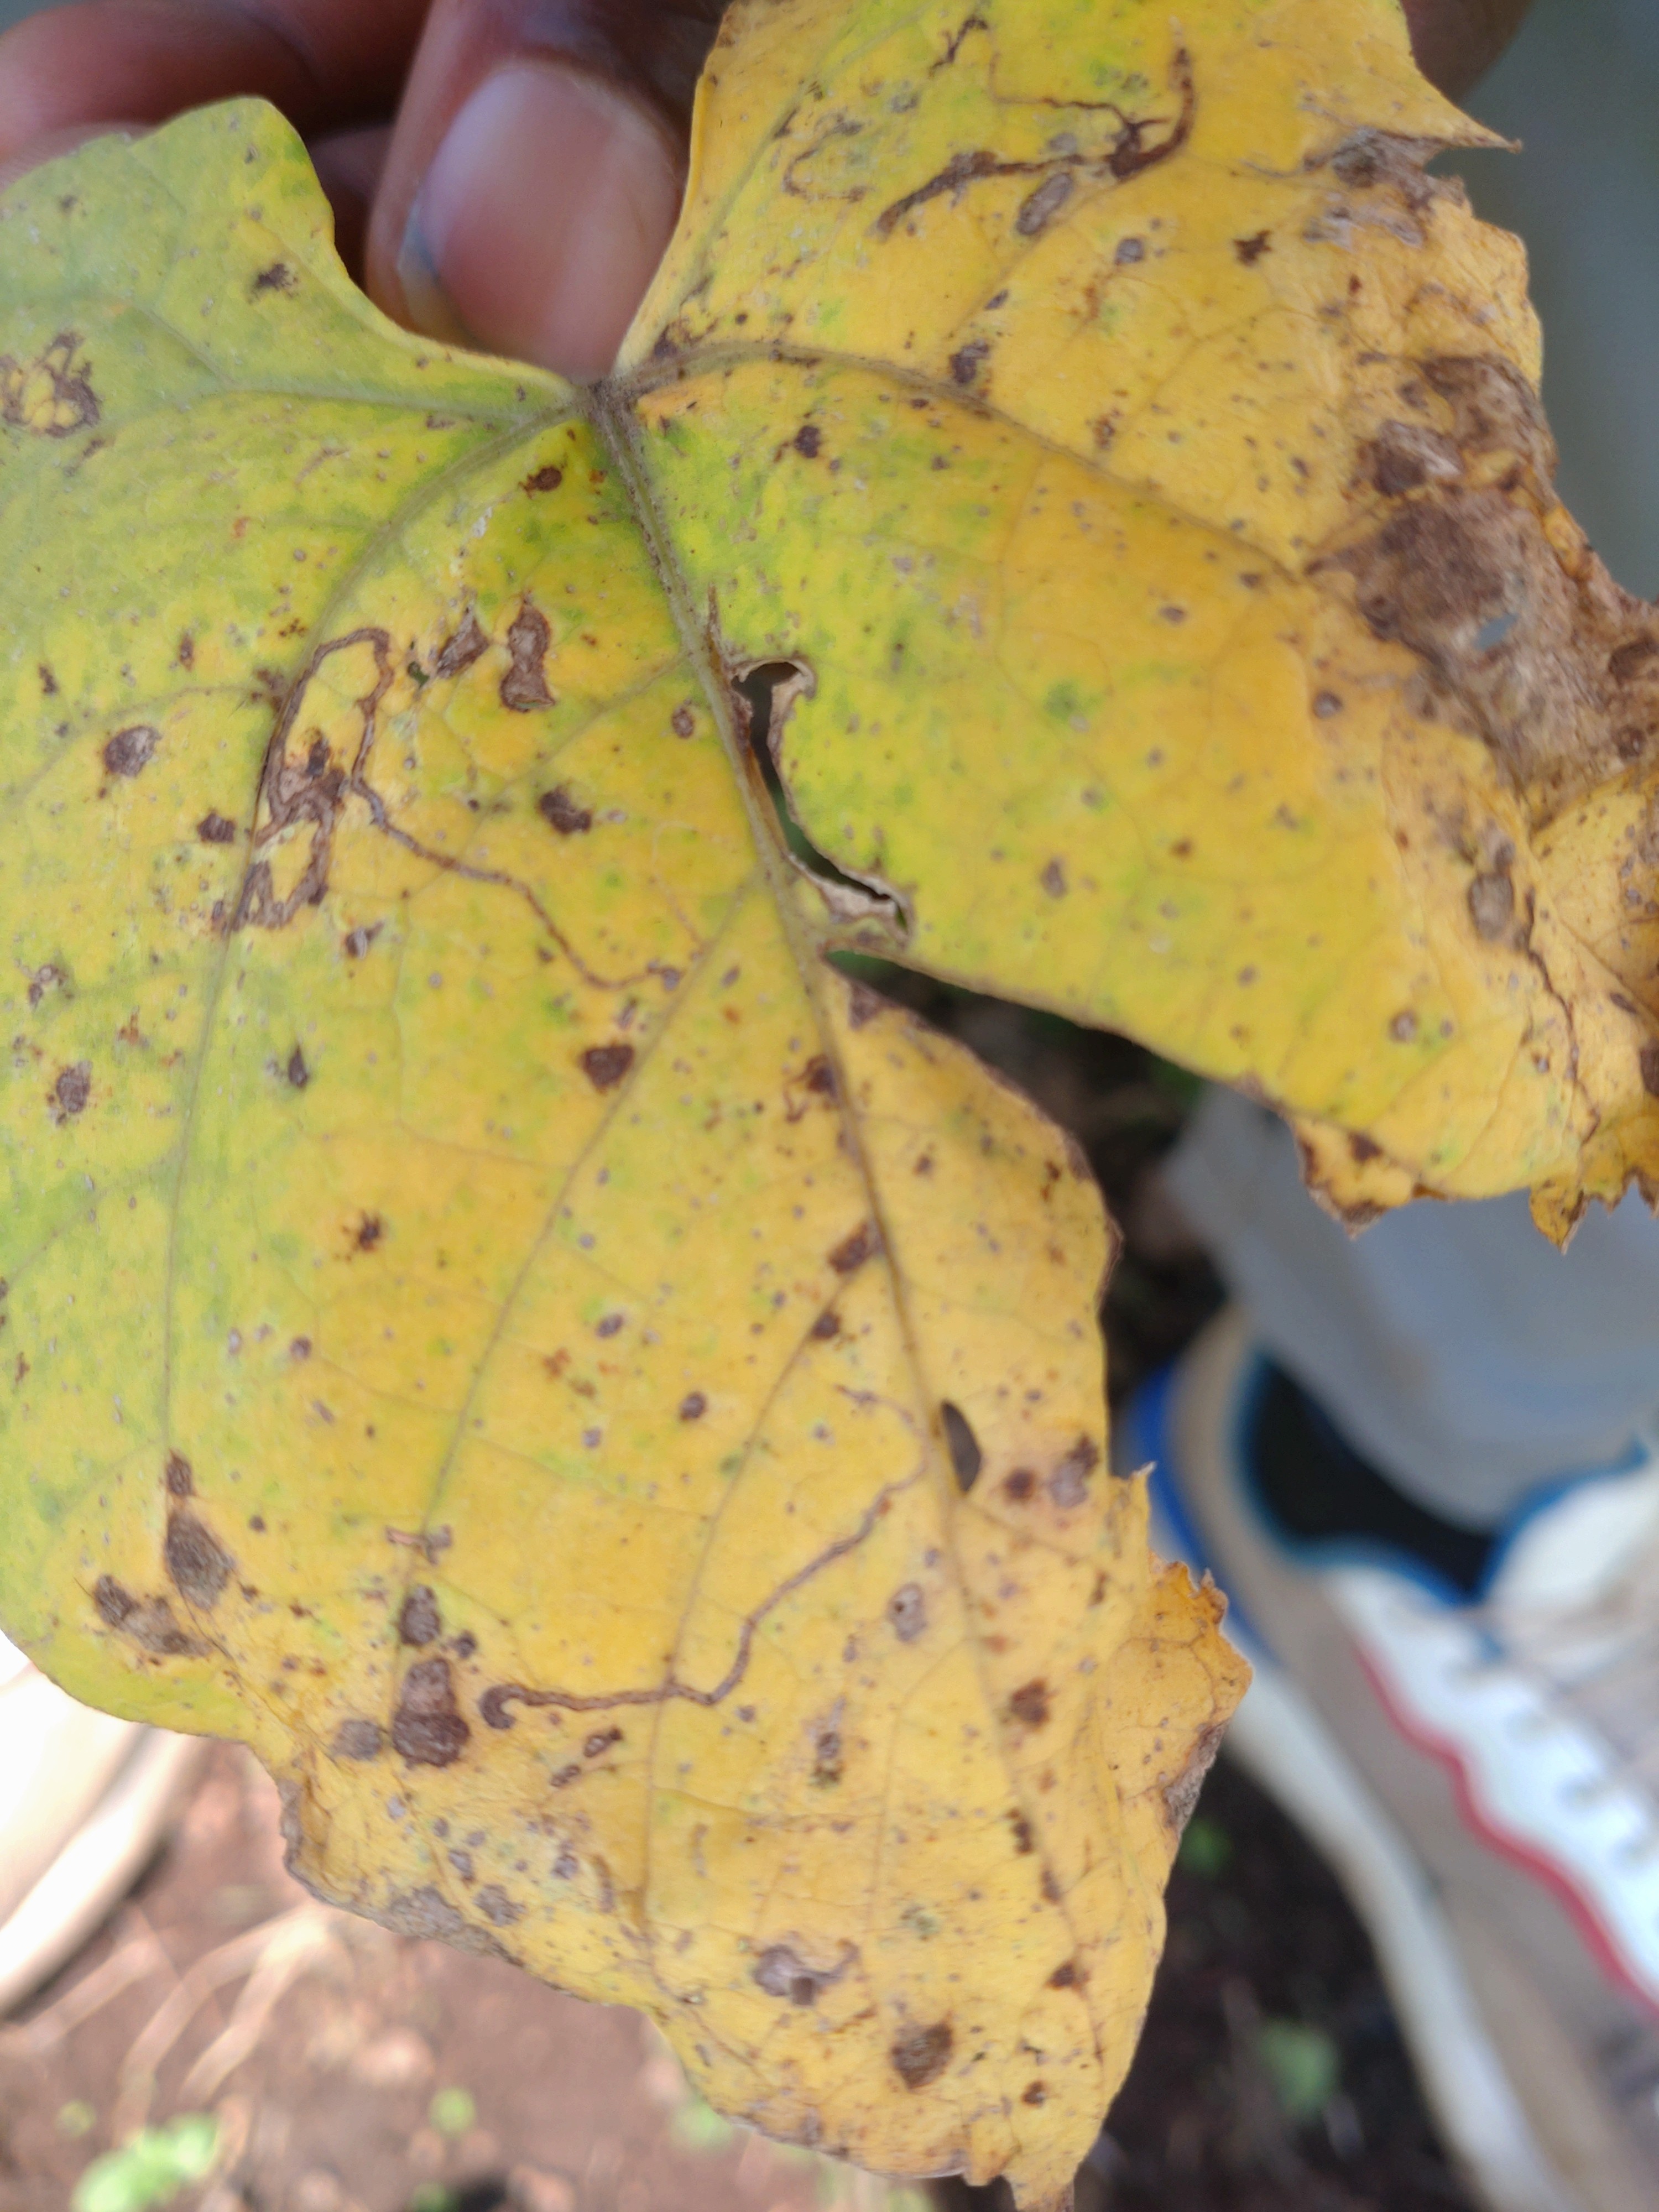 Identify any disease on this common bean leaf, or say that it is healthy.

anthracnose
